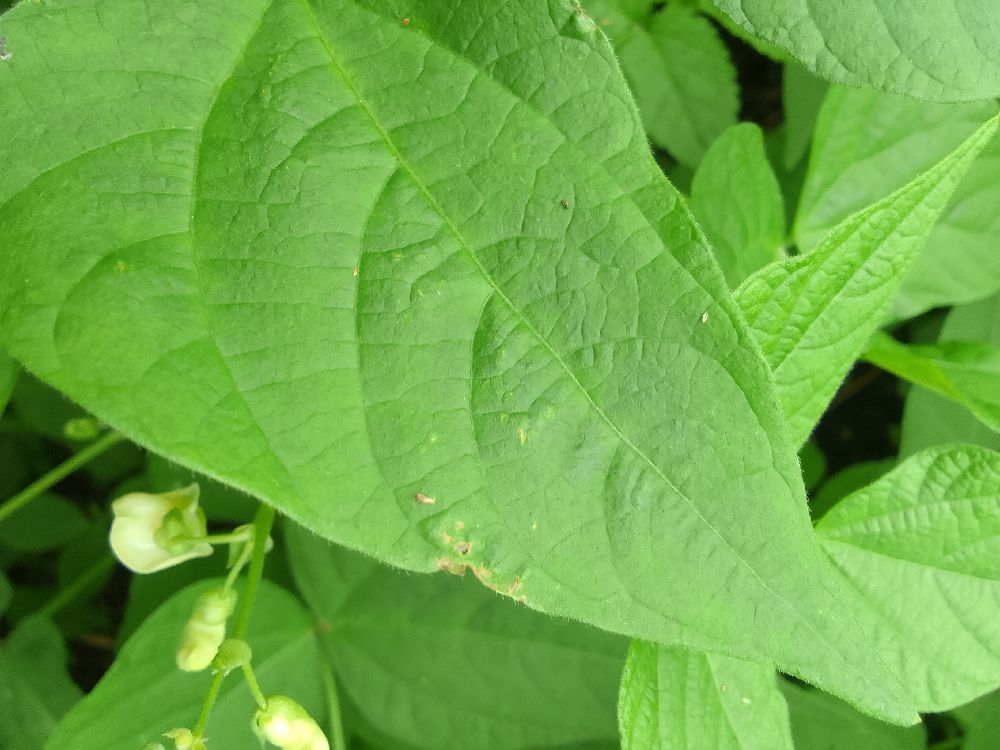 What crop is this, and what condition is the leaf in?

common bean, healthy
